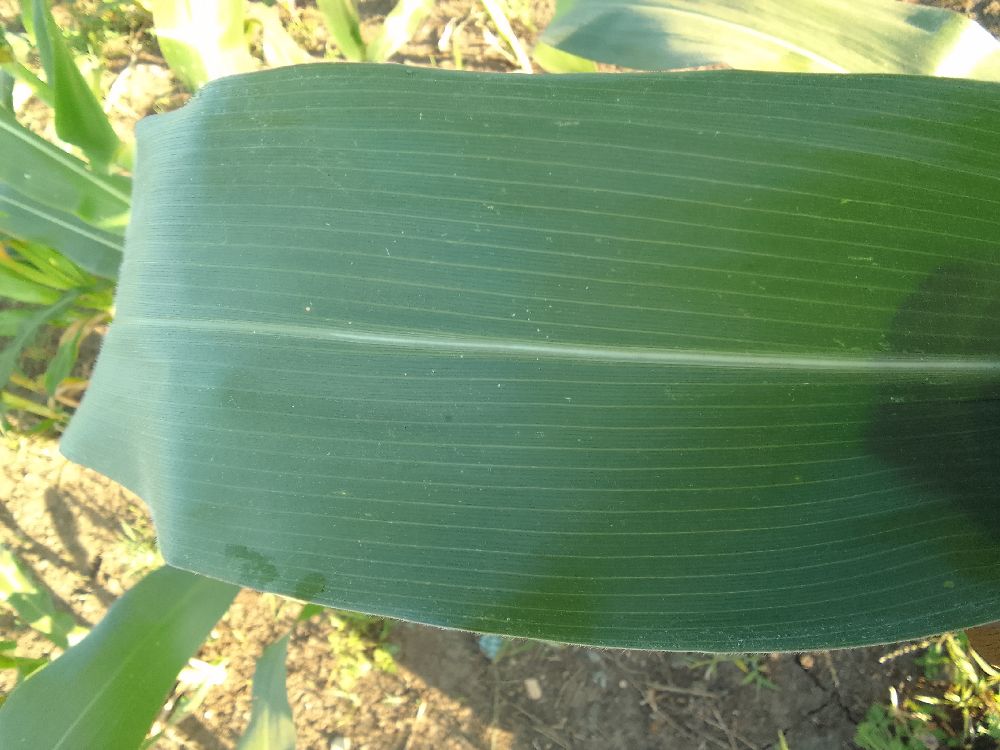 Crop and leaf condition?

maize, healthy
